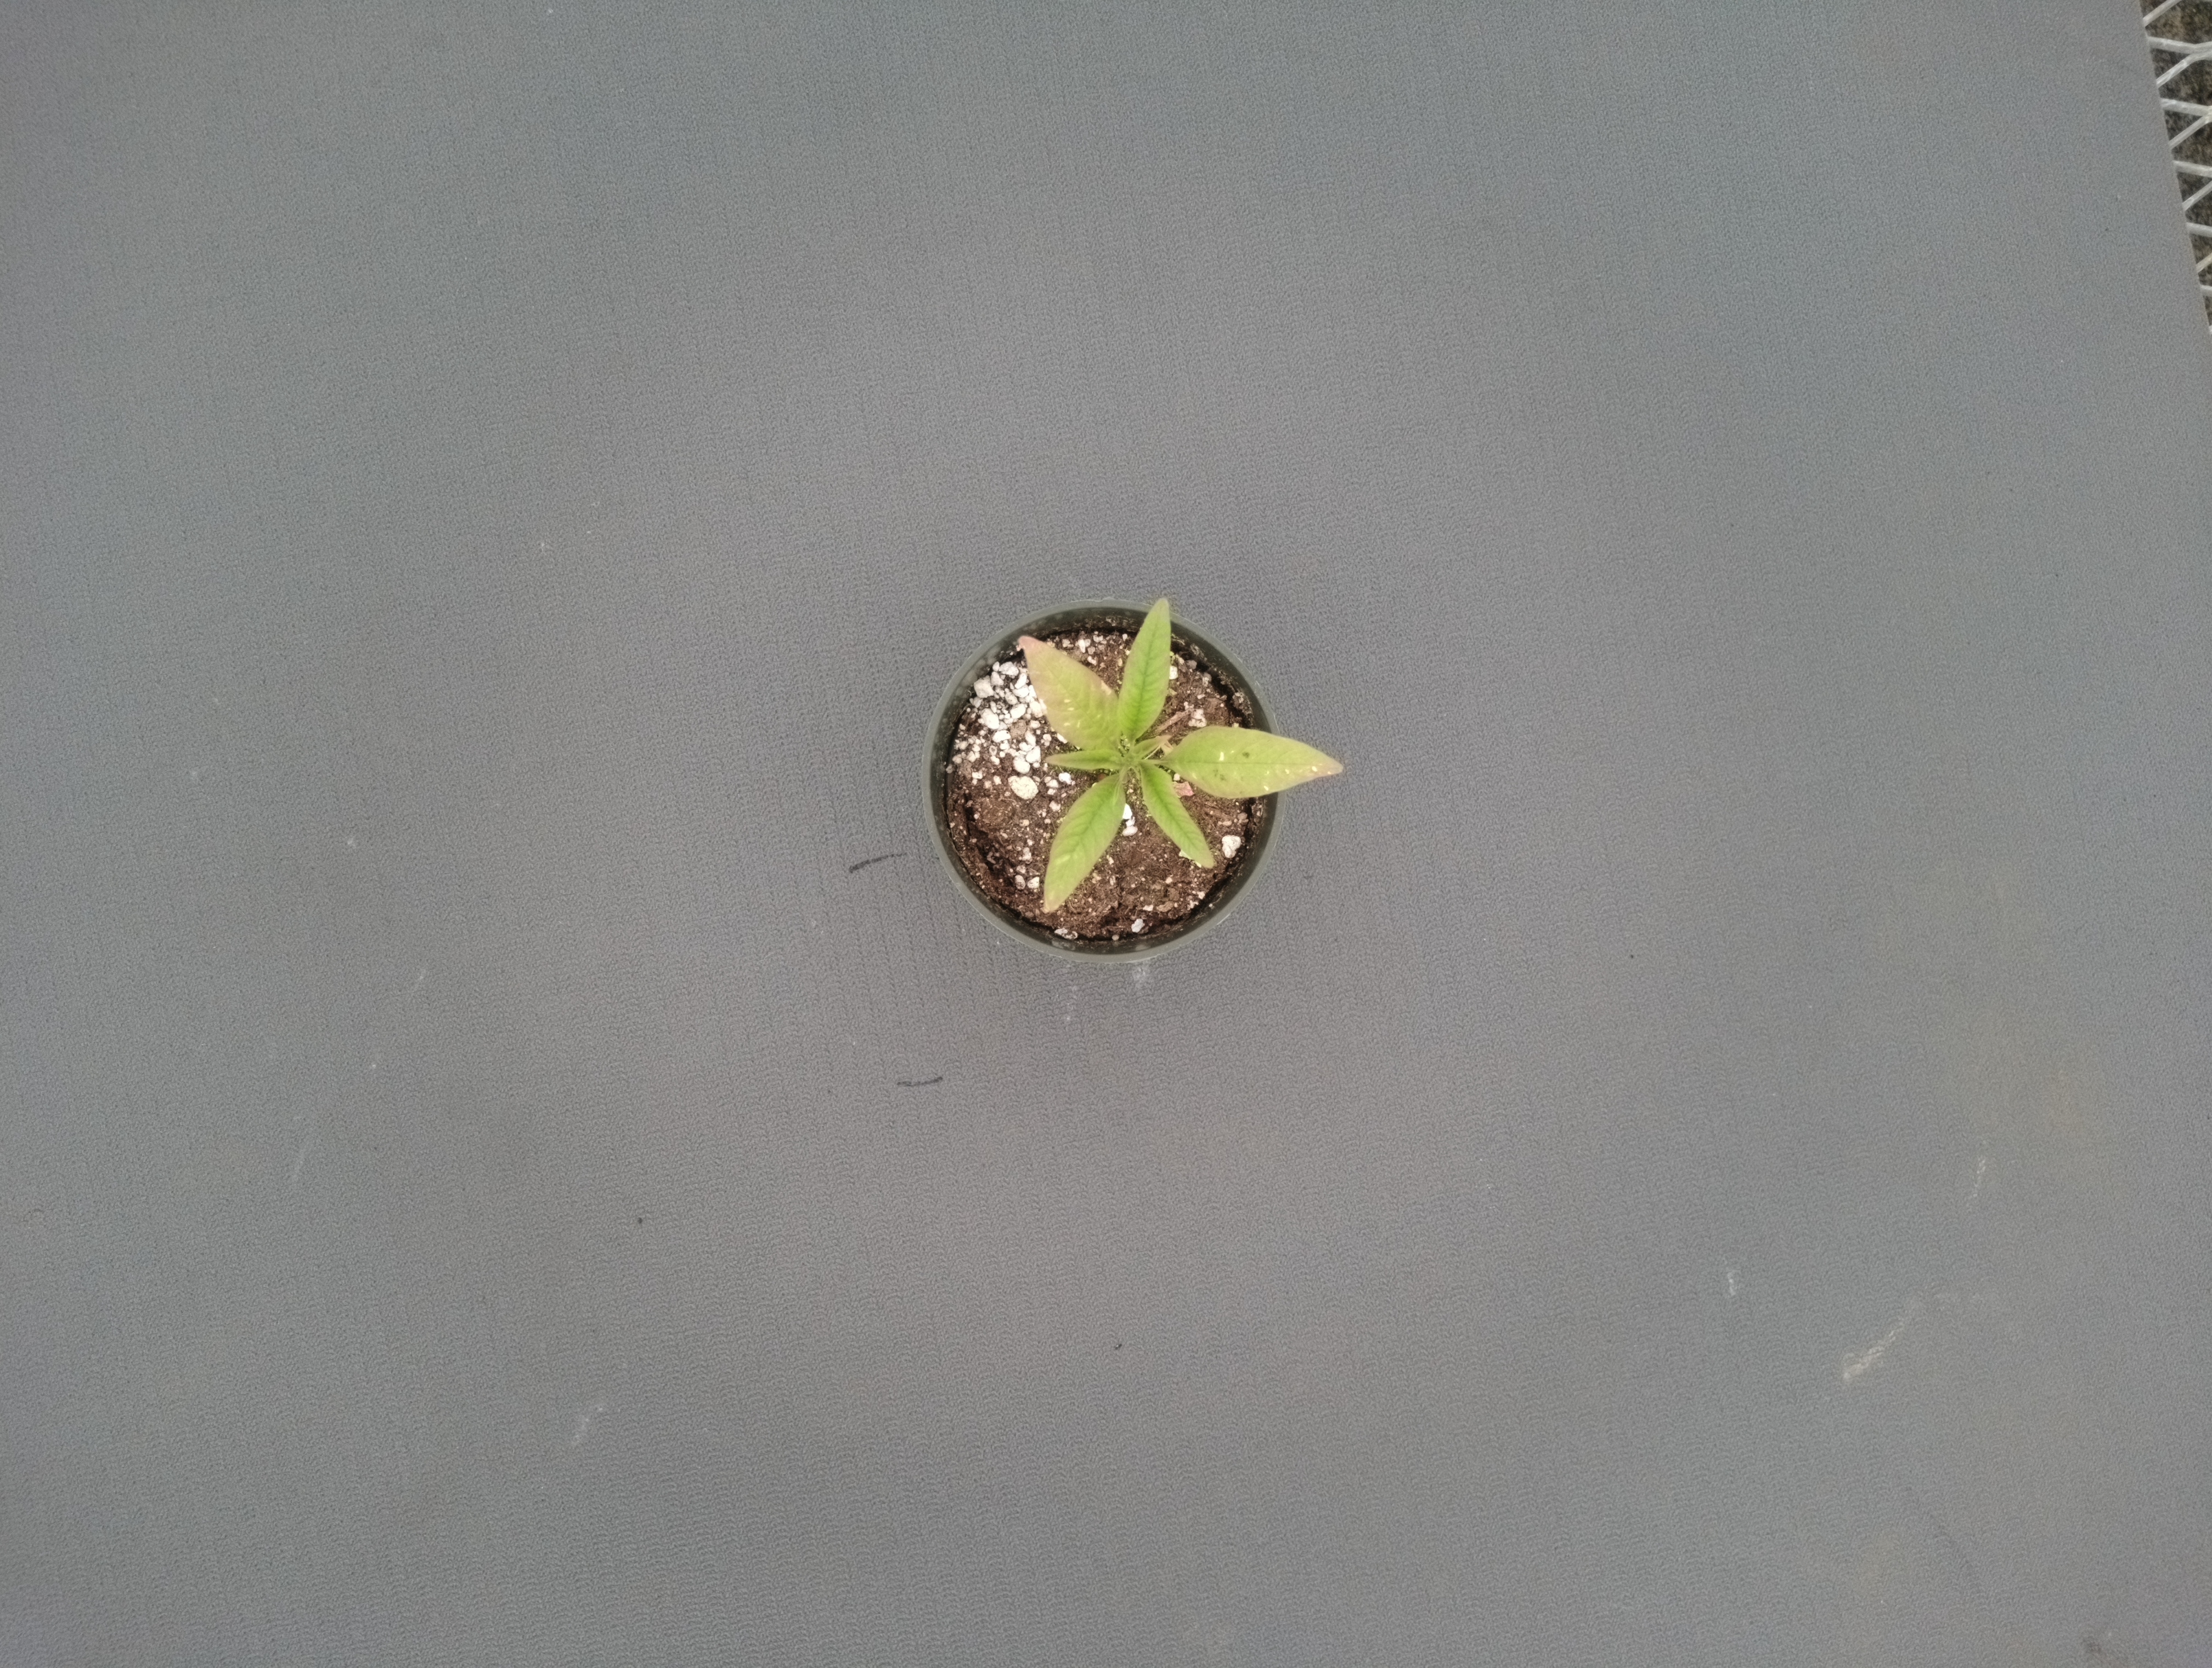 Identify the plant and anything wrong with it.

waterhemp, chlorosis only
